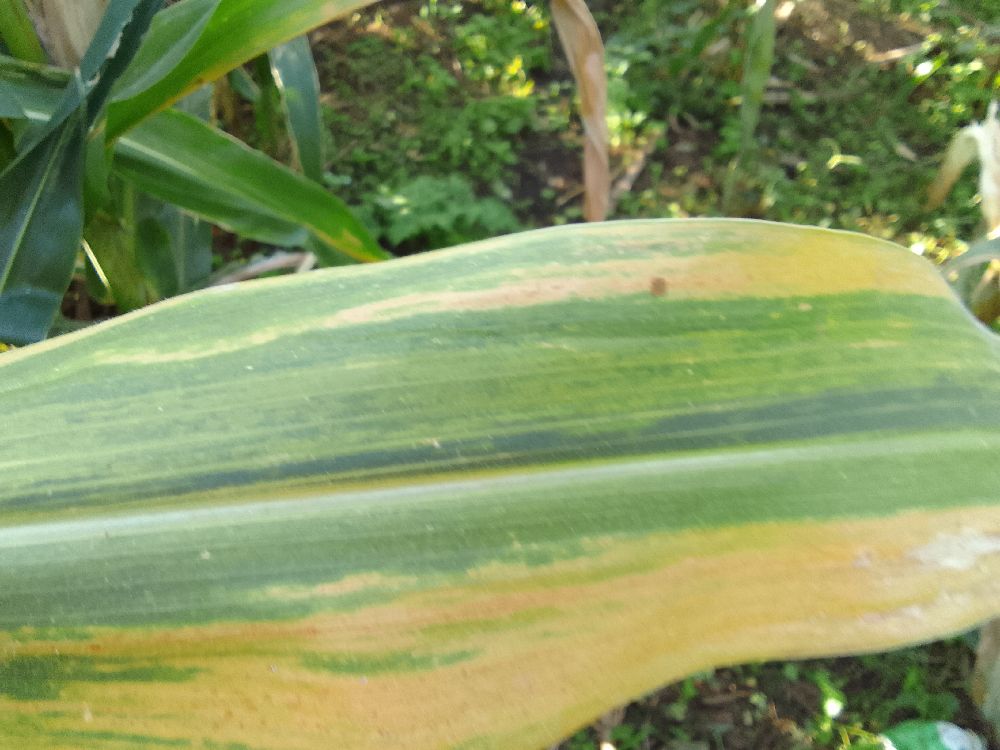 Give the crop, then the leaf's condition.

maize, maize lethal necrosis
